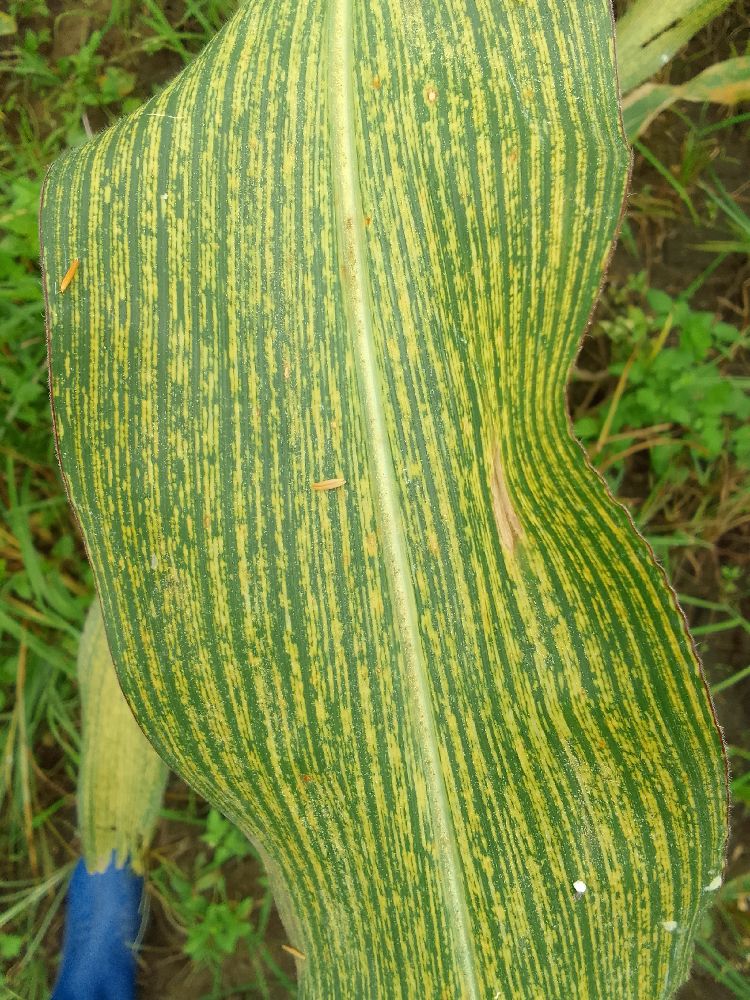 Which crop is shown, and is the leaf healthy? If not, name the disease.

maize, maize streak virus
